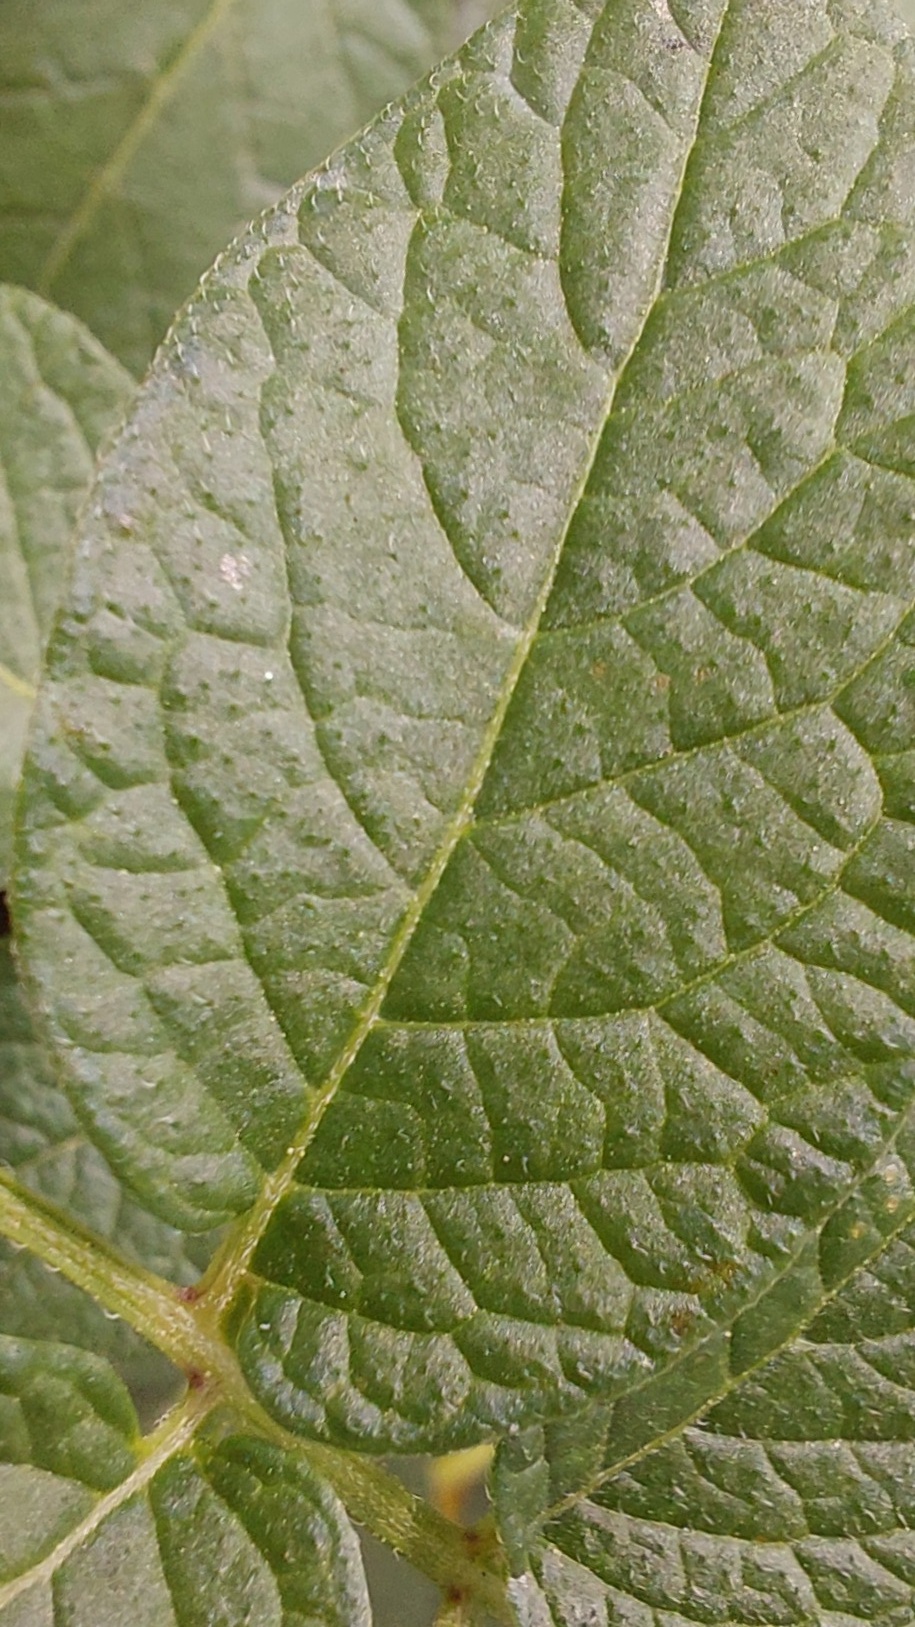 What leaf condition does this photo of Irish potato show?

healthy
